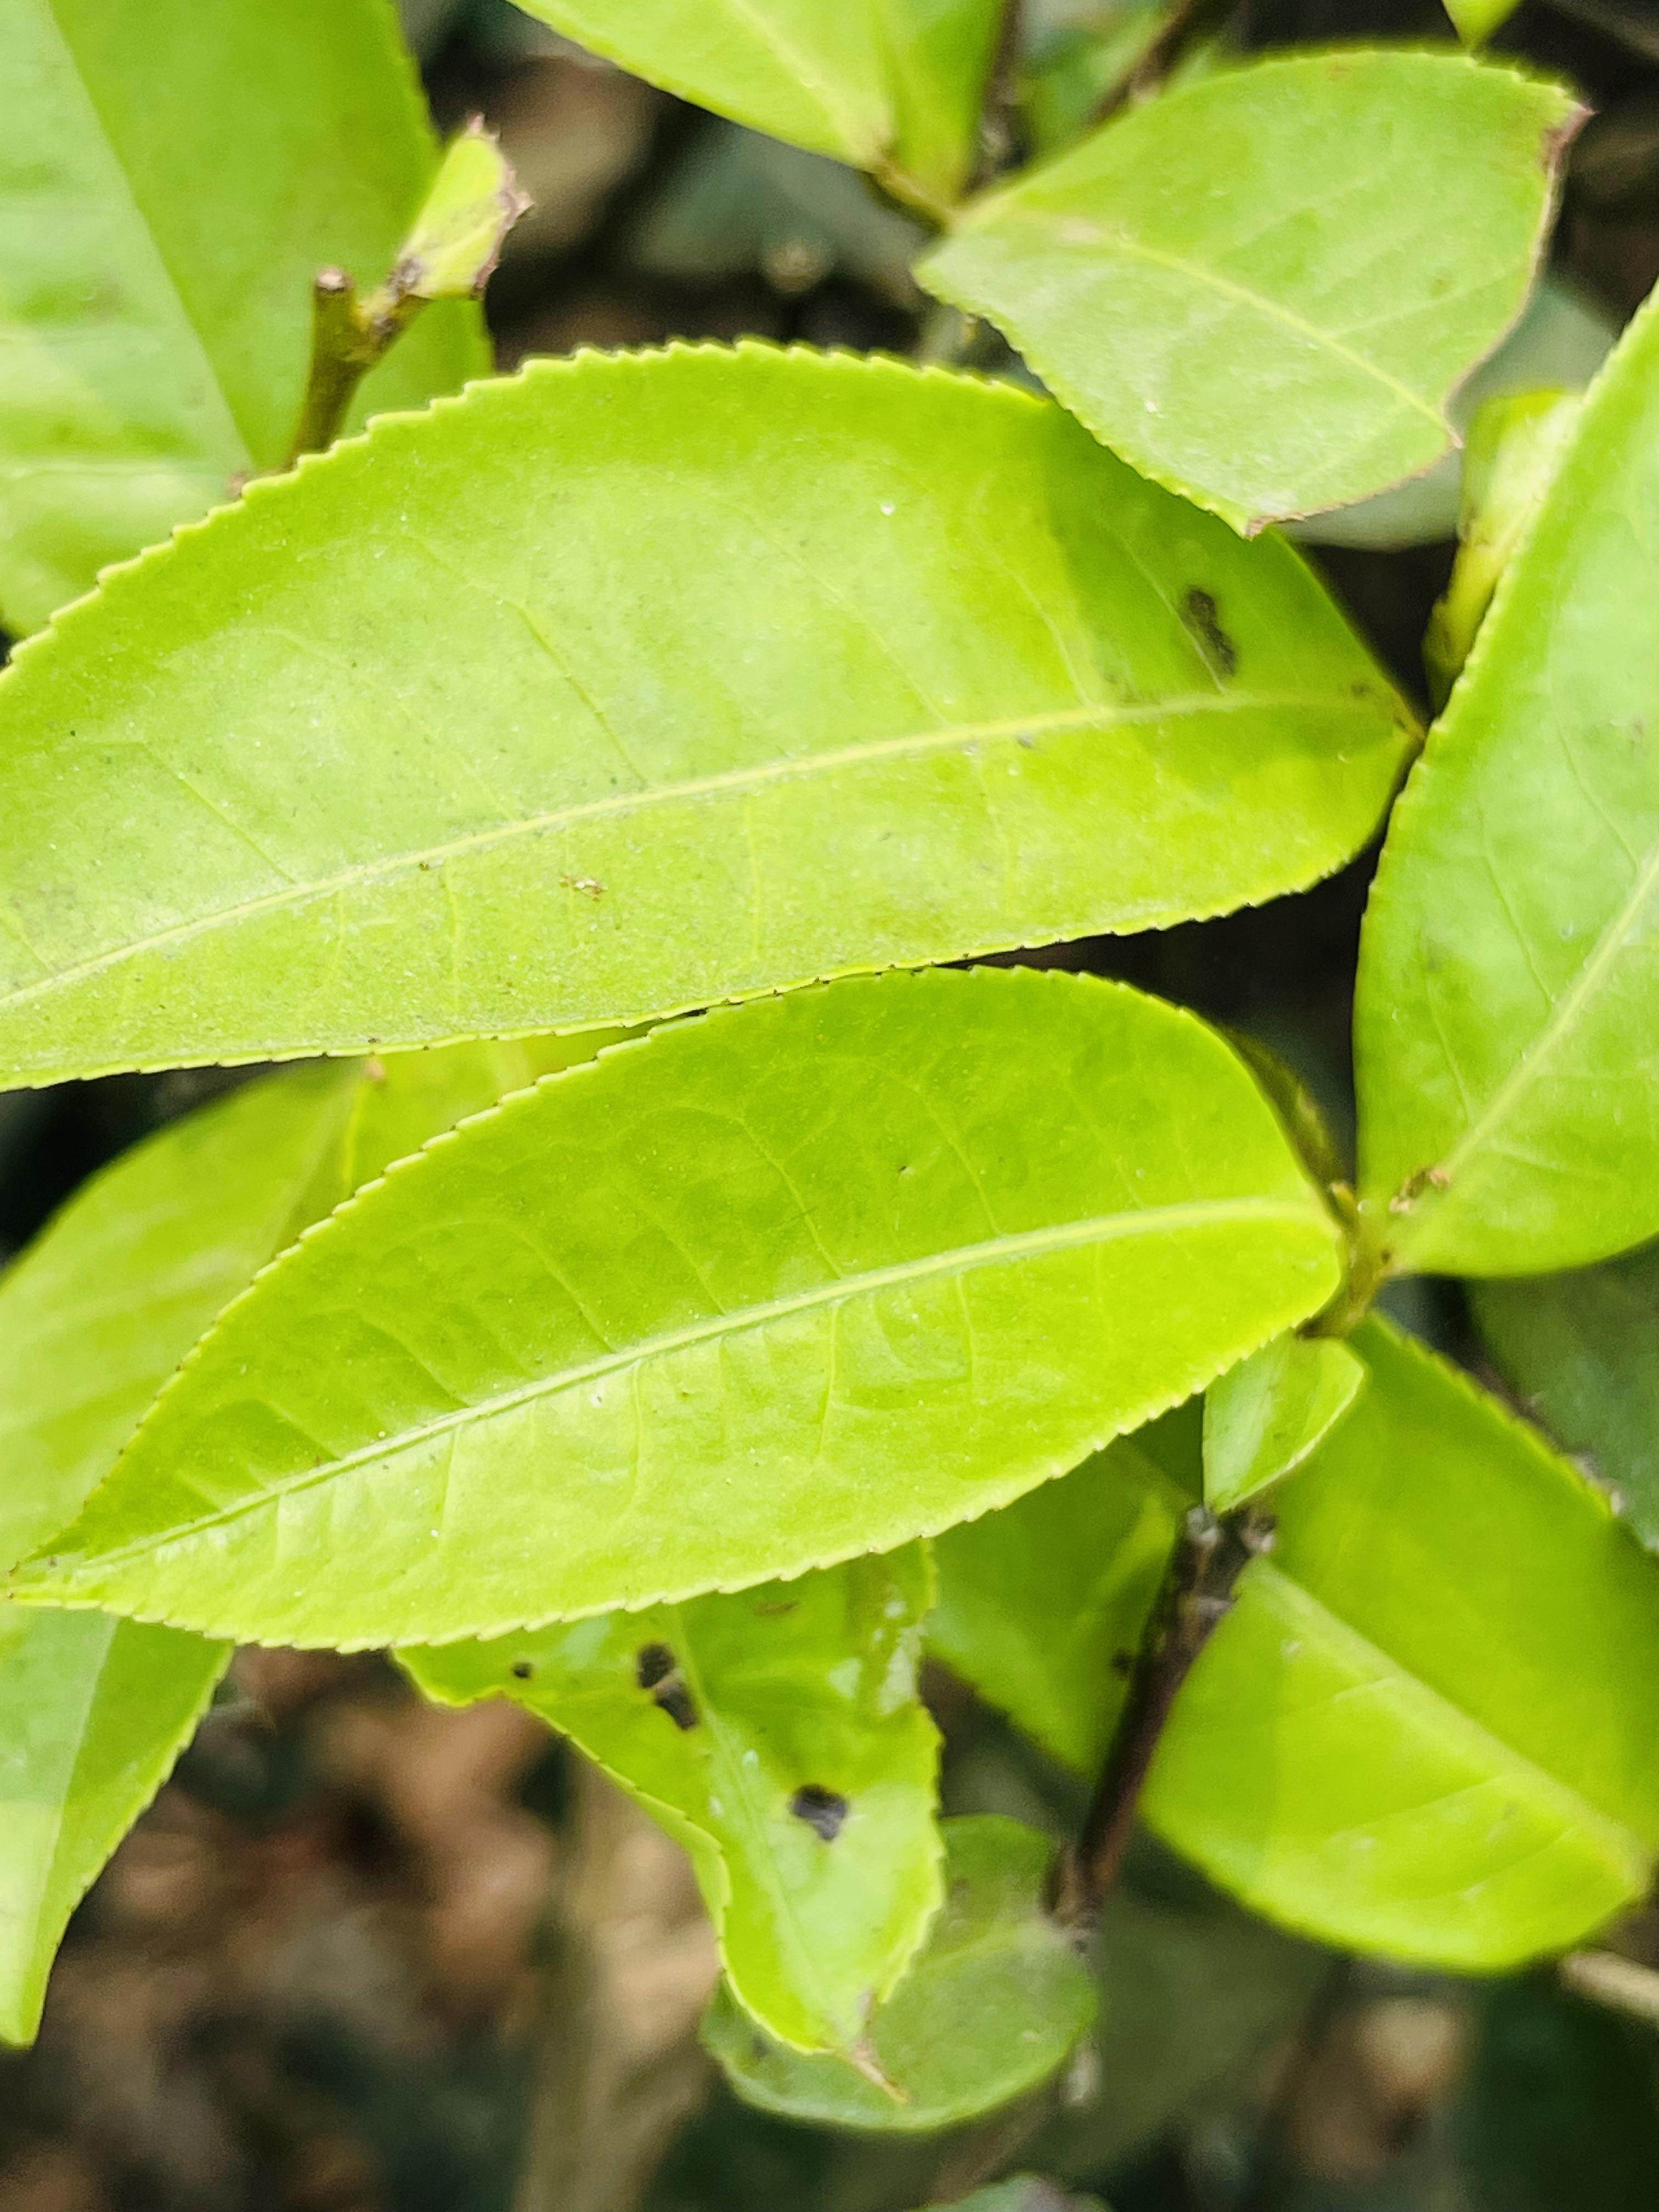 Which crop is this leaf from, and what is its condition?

tea, healthy leaf
